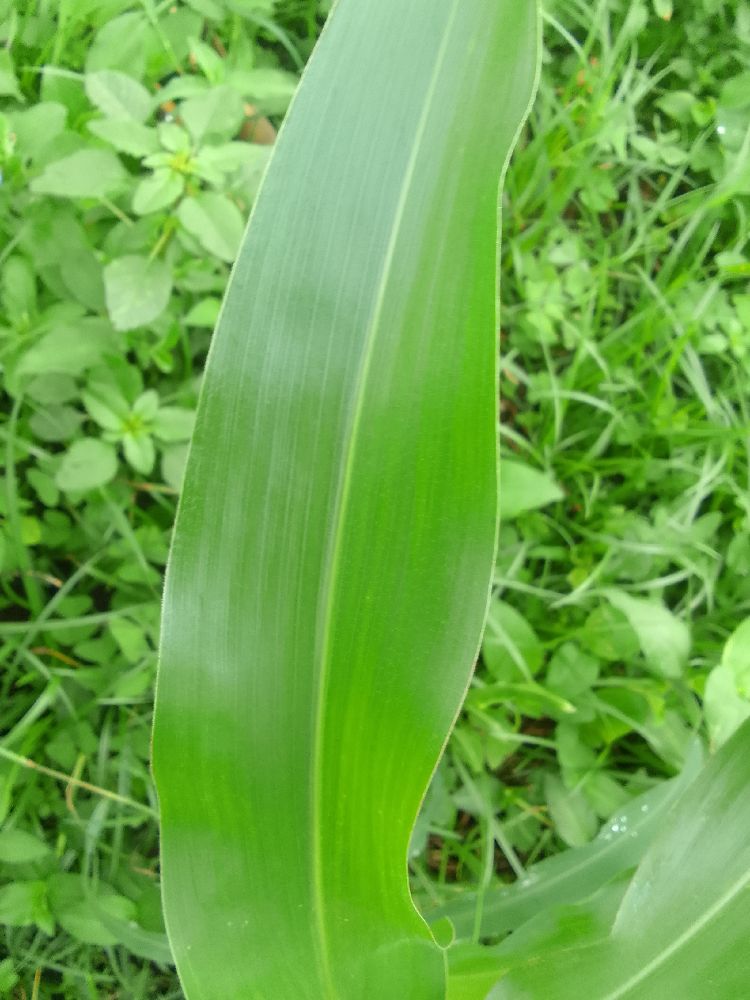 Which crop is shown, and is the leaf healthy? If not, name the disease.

maize, healthy
